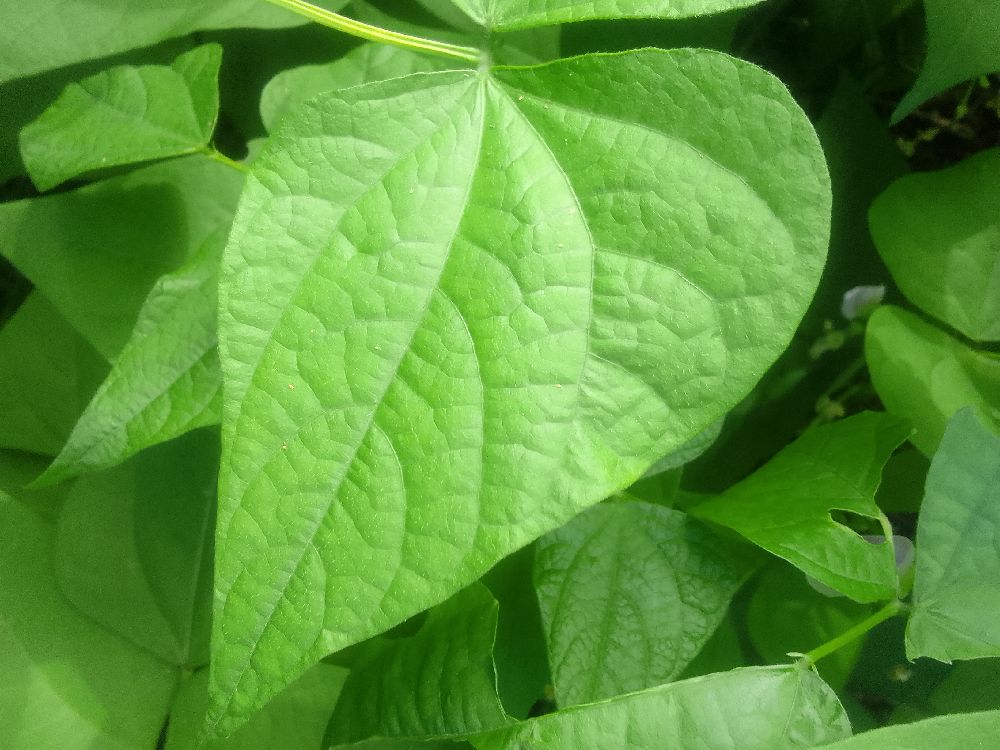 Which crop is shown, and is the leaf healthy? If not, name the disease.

common bean, healthy
